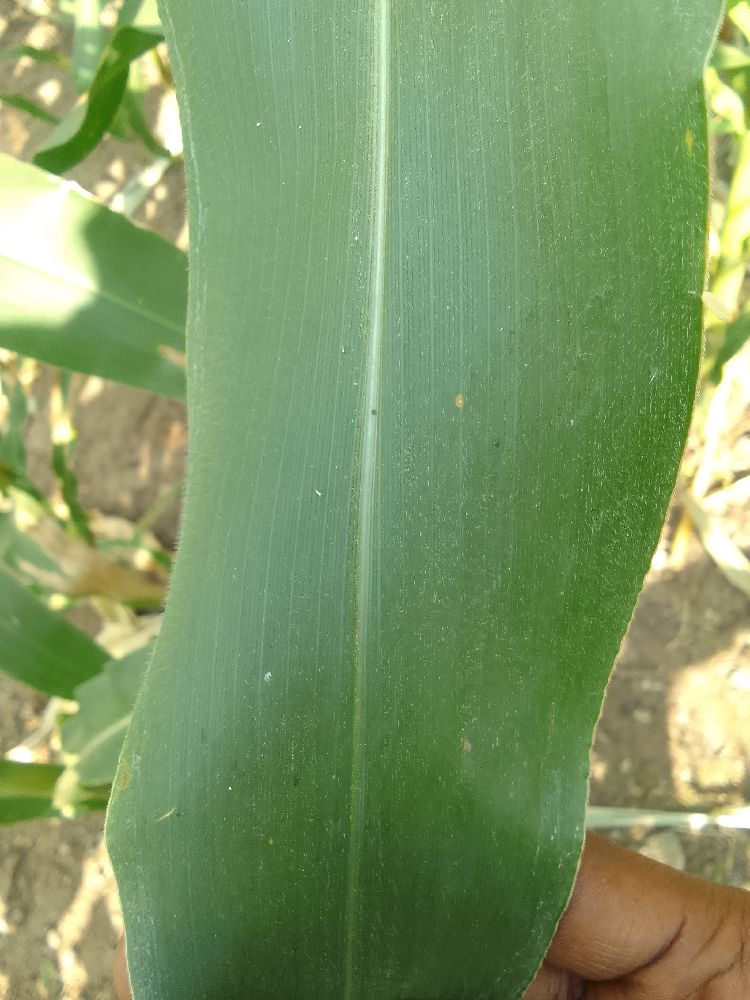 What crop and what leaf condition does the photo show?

maize, healthy
